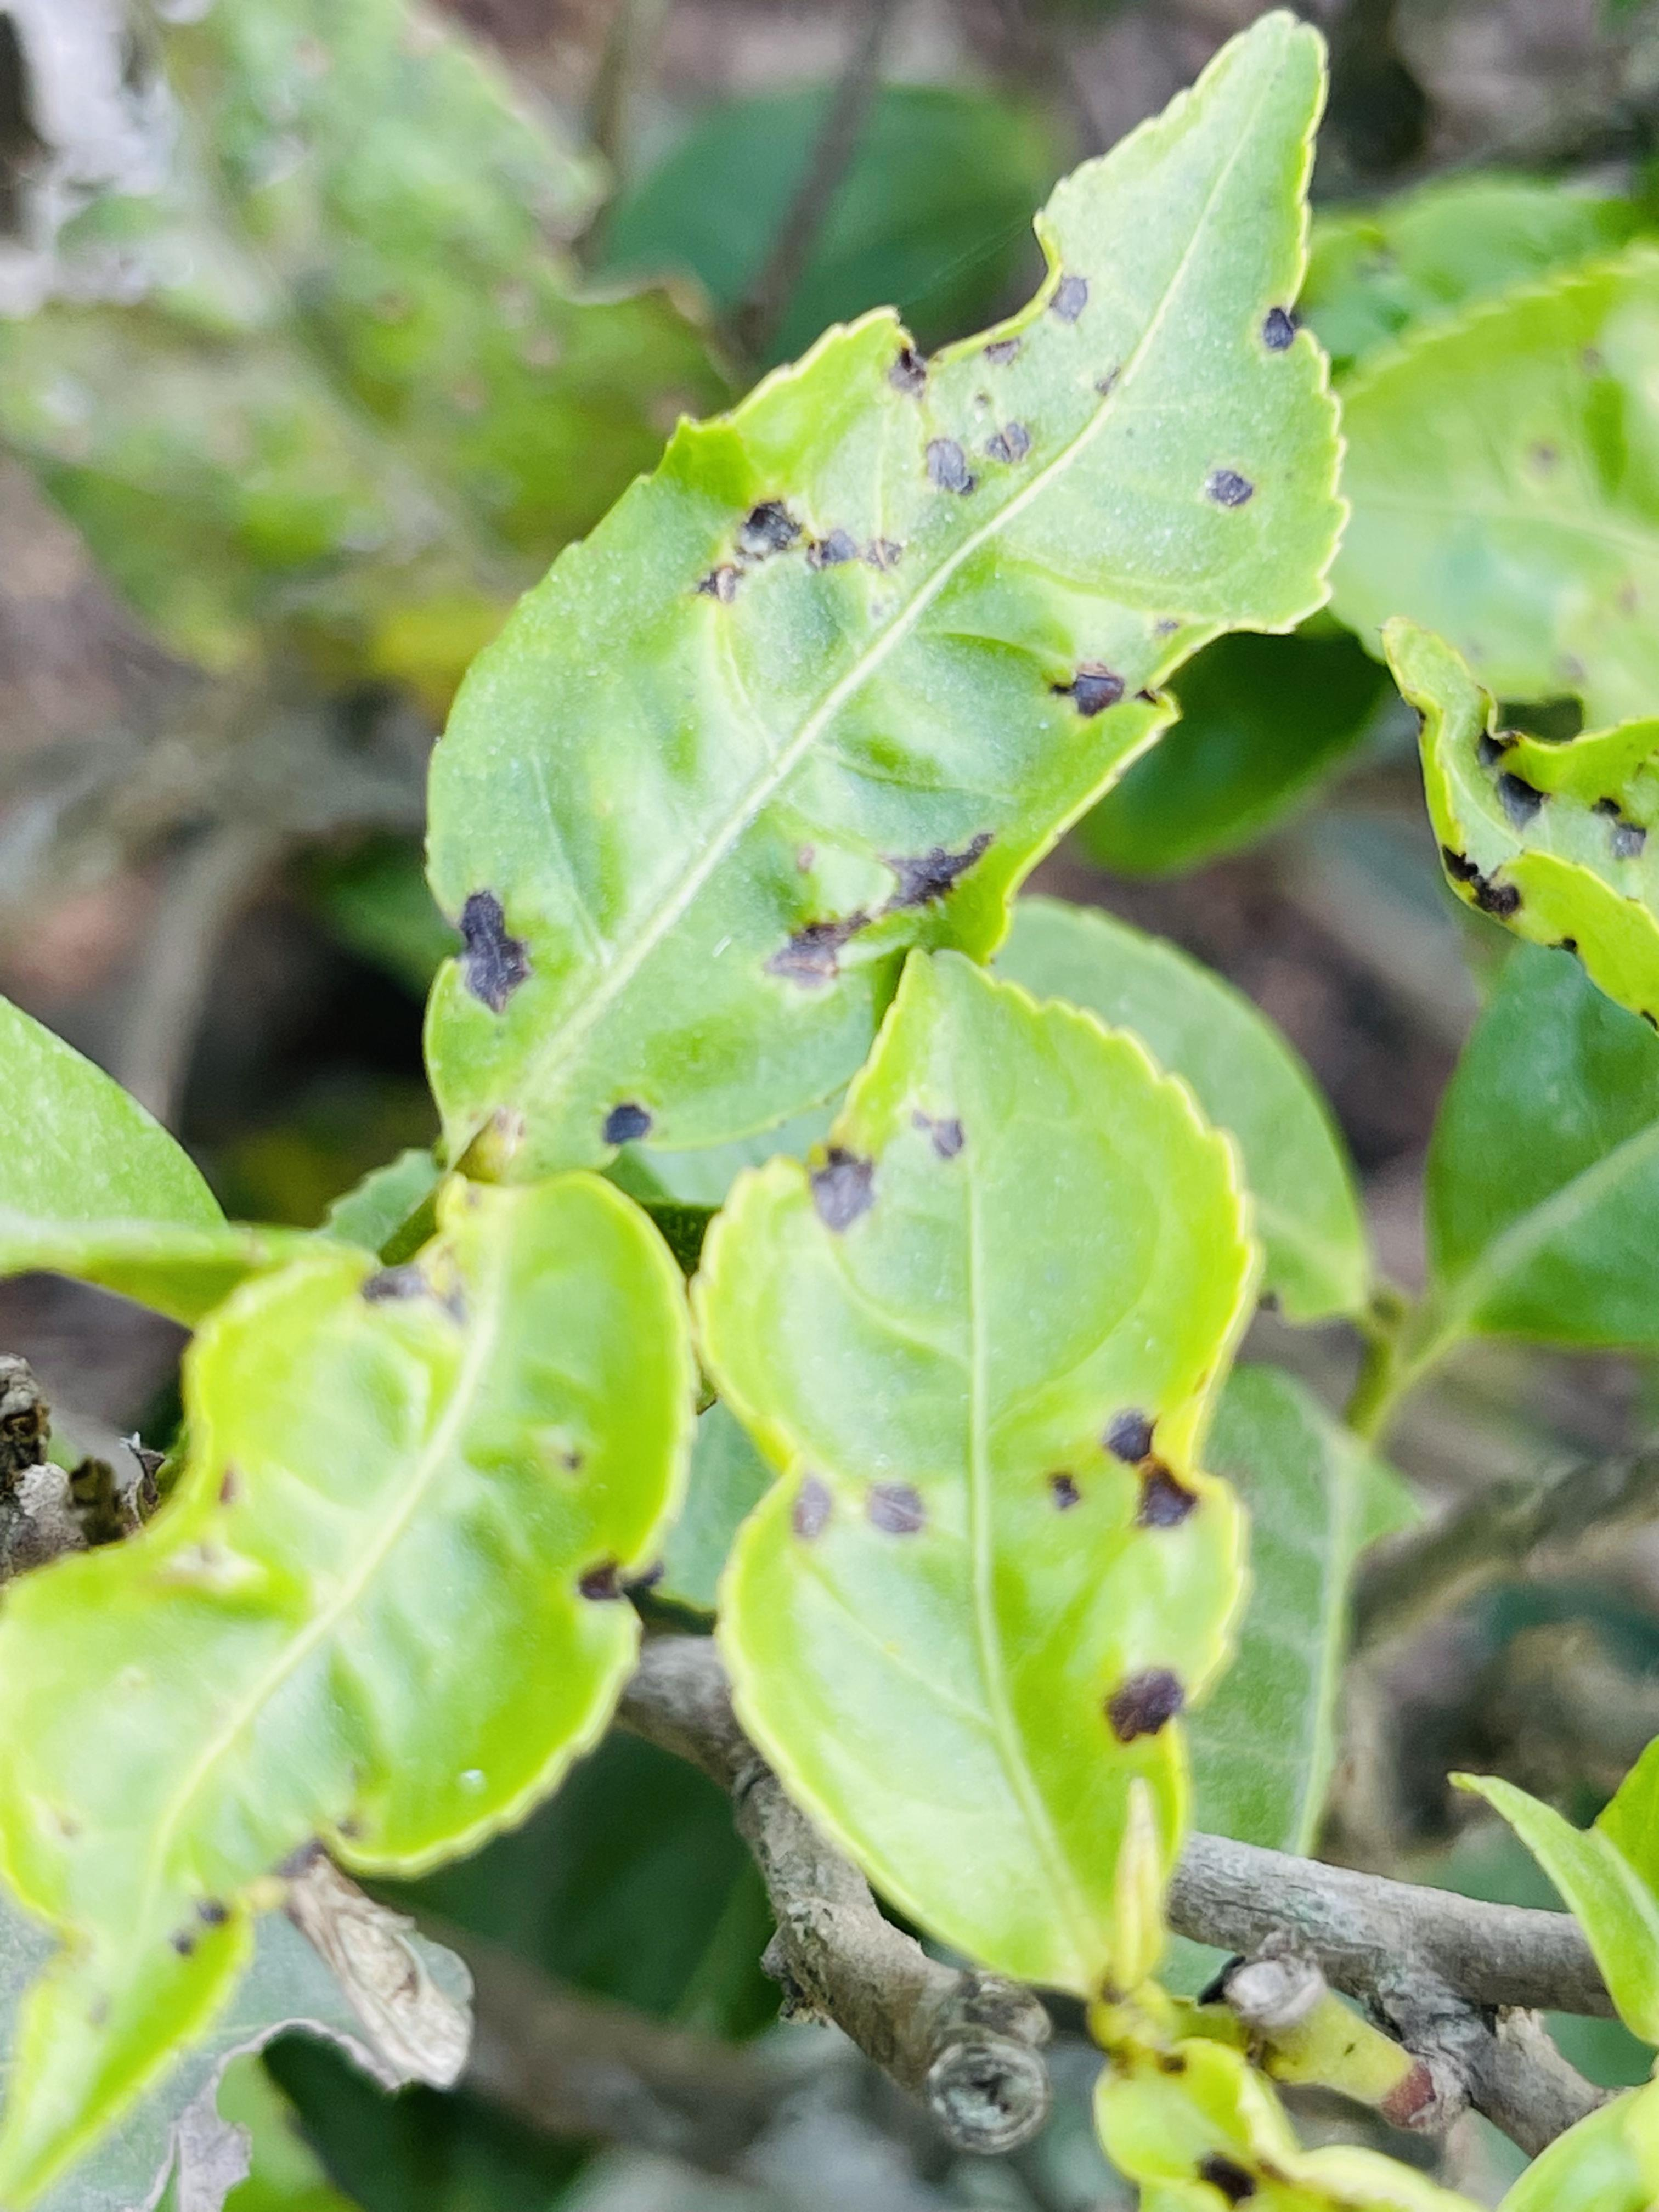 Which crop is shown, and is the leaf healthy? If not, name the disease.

tea, helopeltis
